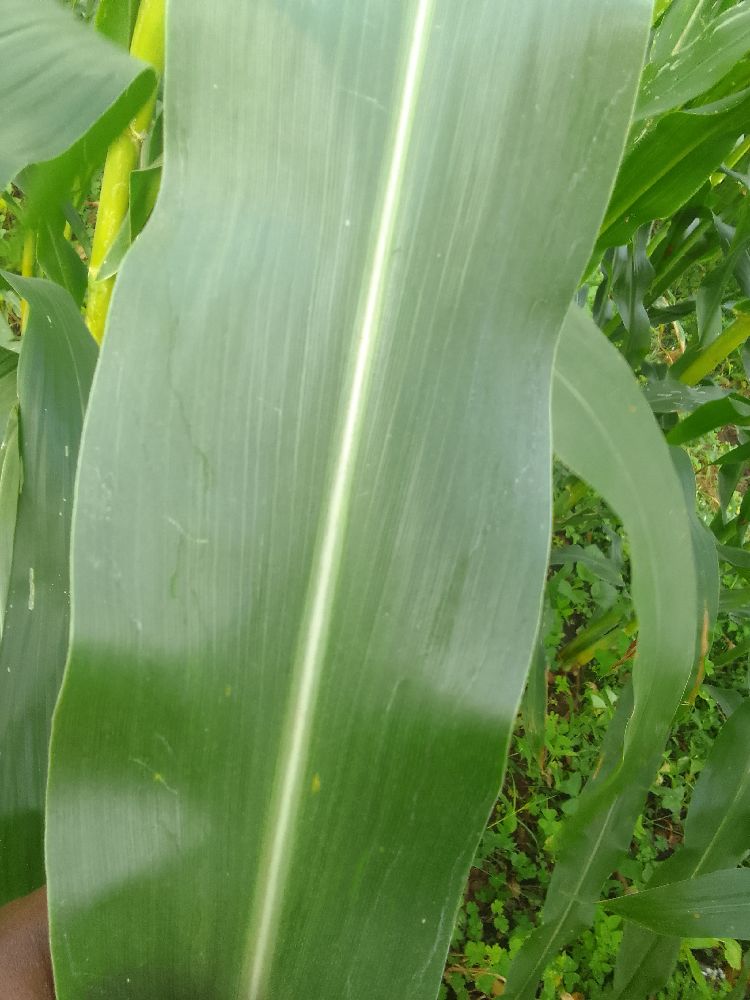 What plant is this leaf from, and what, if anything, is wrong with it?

maize, healthy
